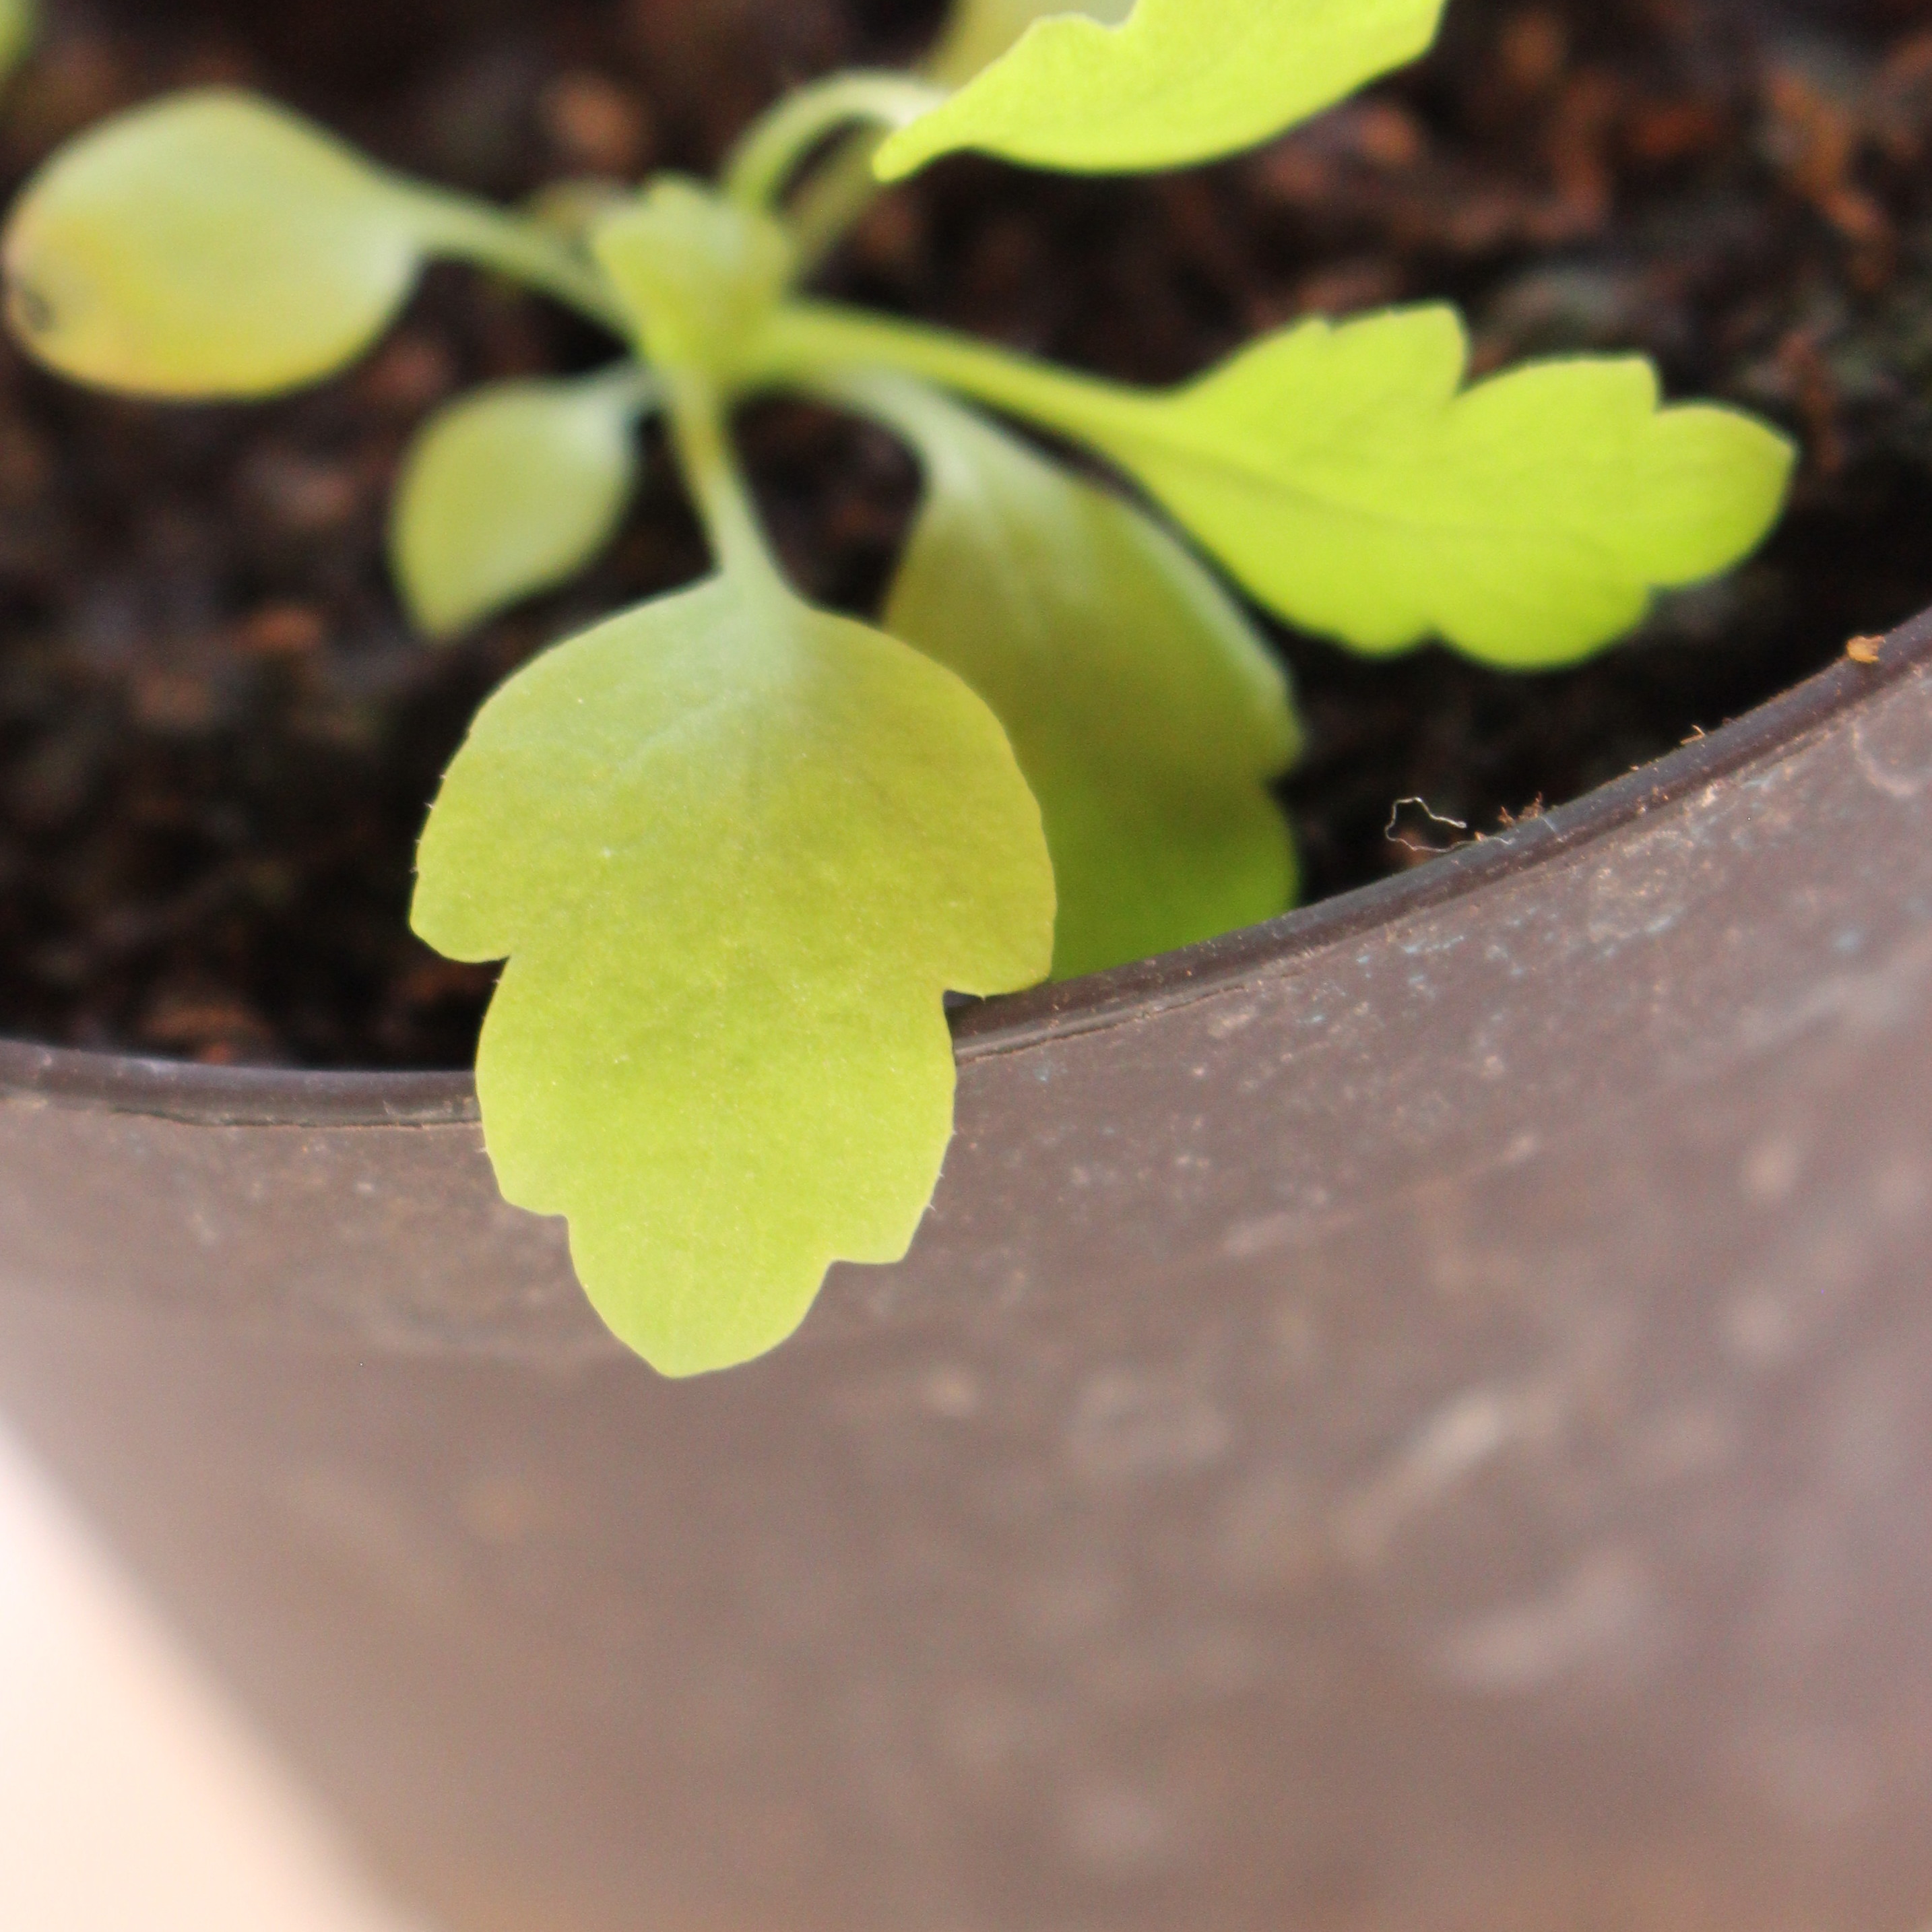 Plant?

Papaver rhoeas
